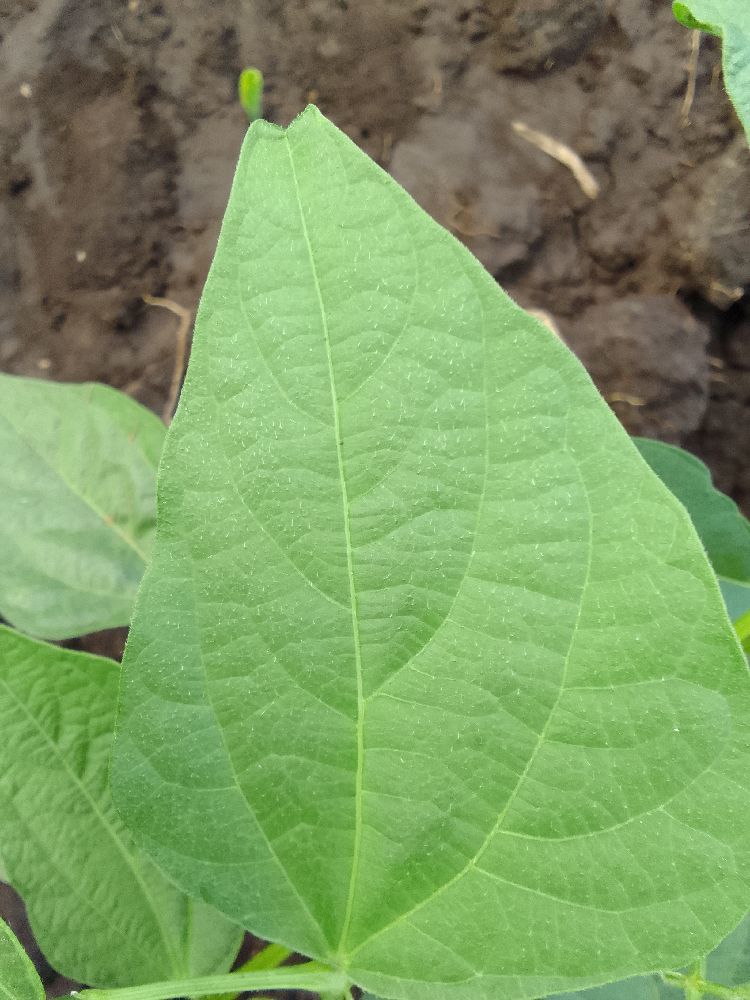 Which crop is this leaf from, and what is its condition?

common bean, healthy
